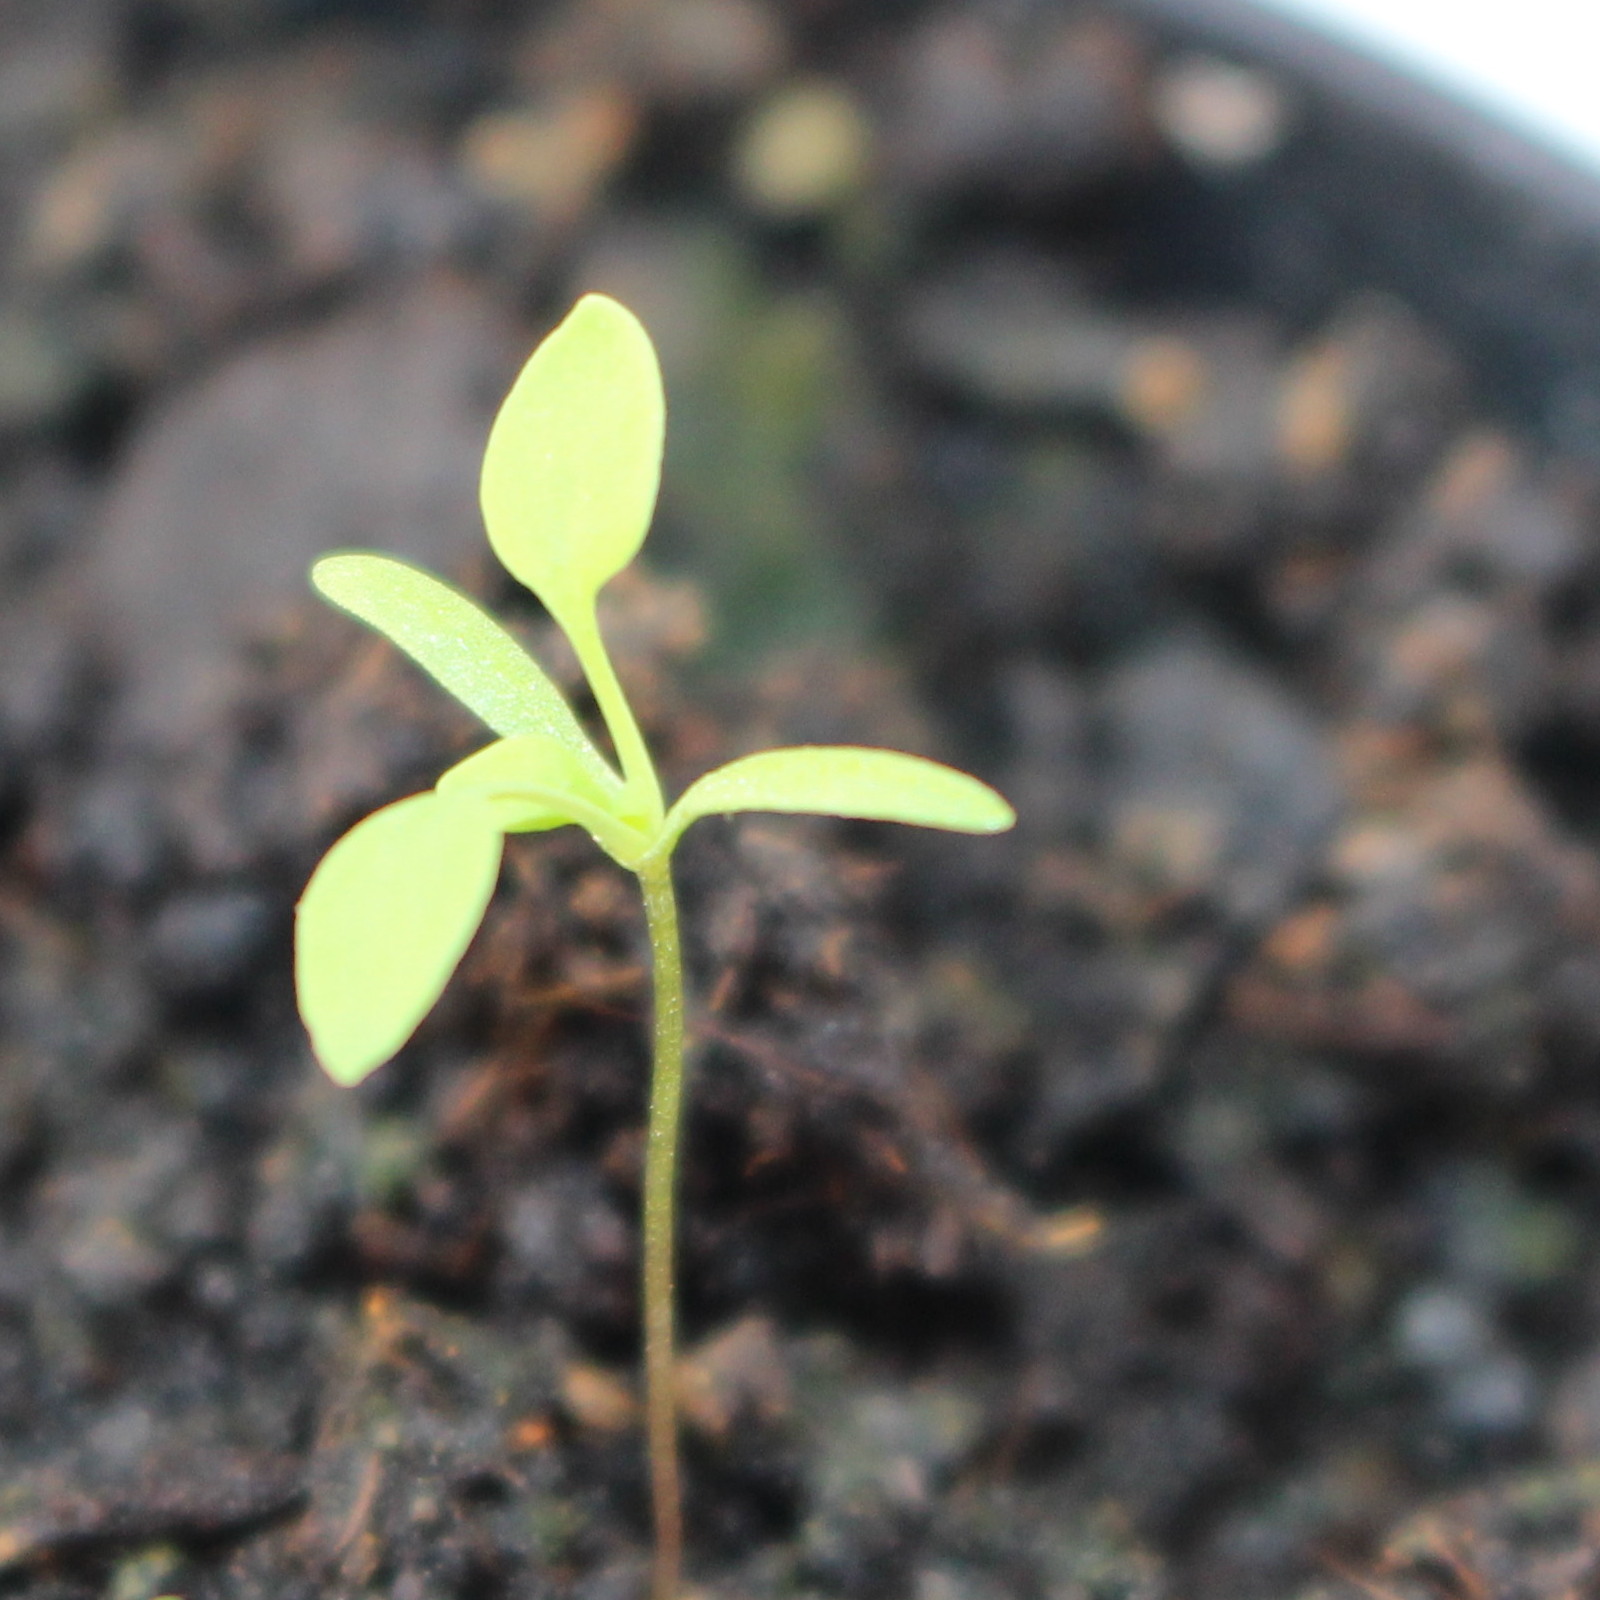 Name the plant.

Papaver rhoeas
